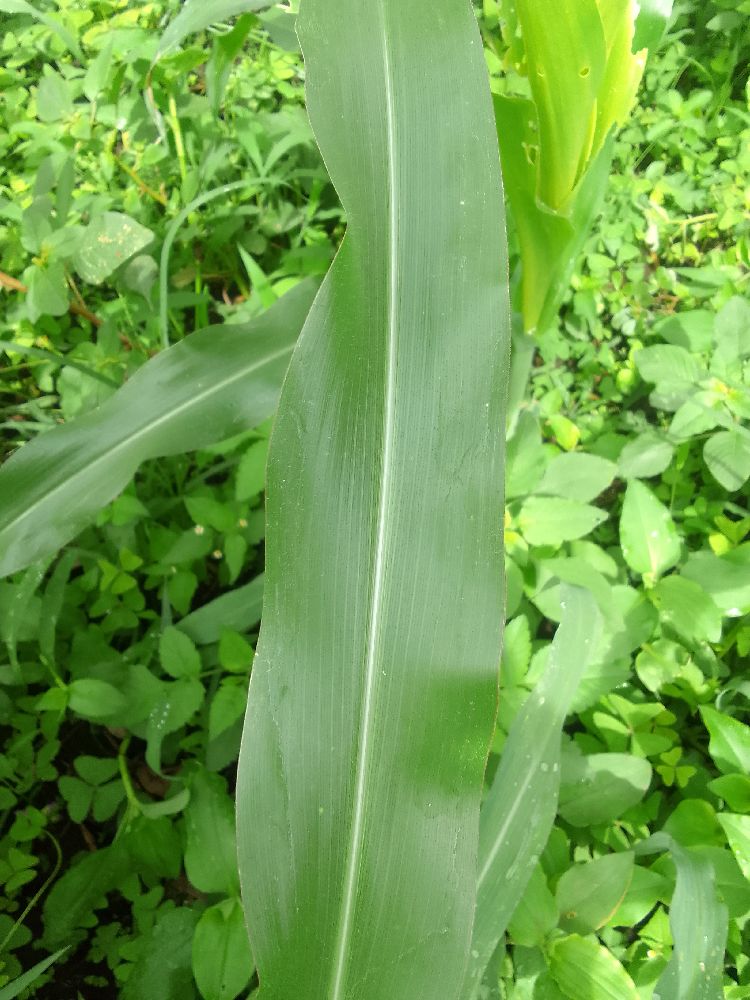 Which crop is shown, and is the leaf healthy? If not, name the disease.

maize, healthy
